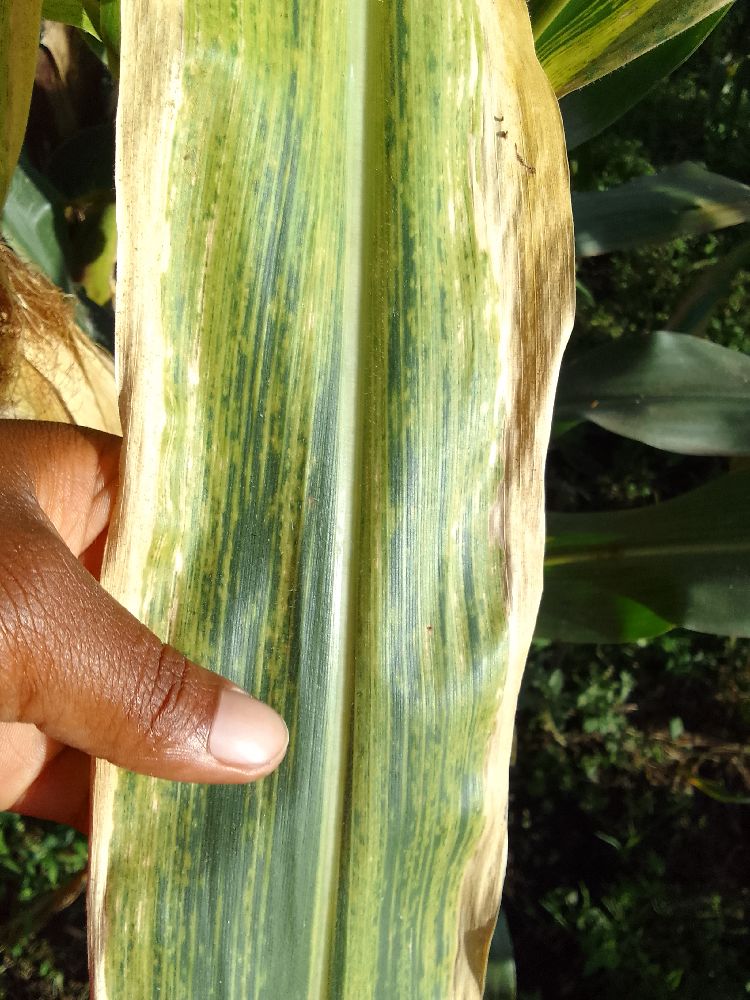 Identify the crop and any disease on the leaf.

maize, maize lethal necrosis
